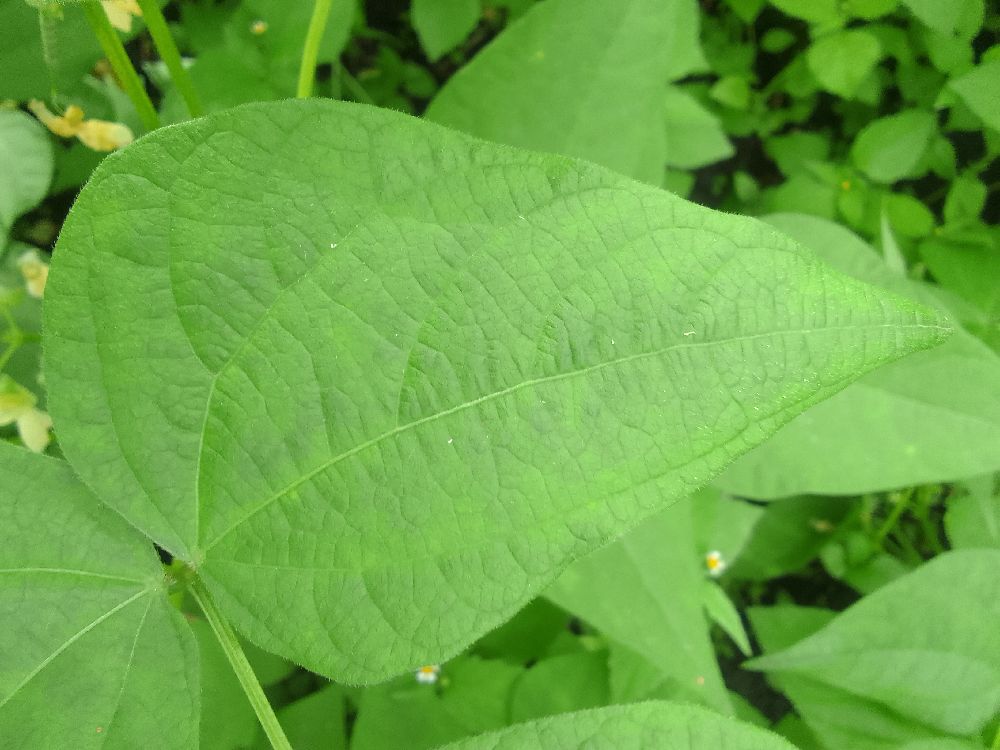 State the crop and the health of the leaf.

common bean, healthy
